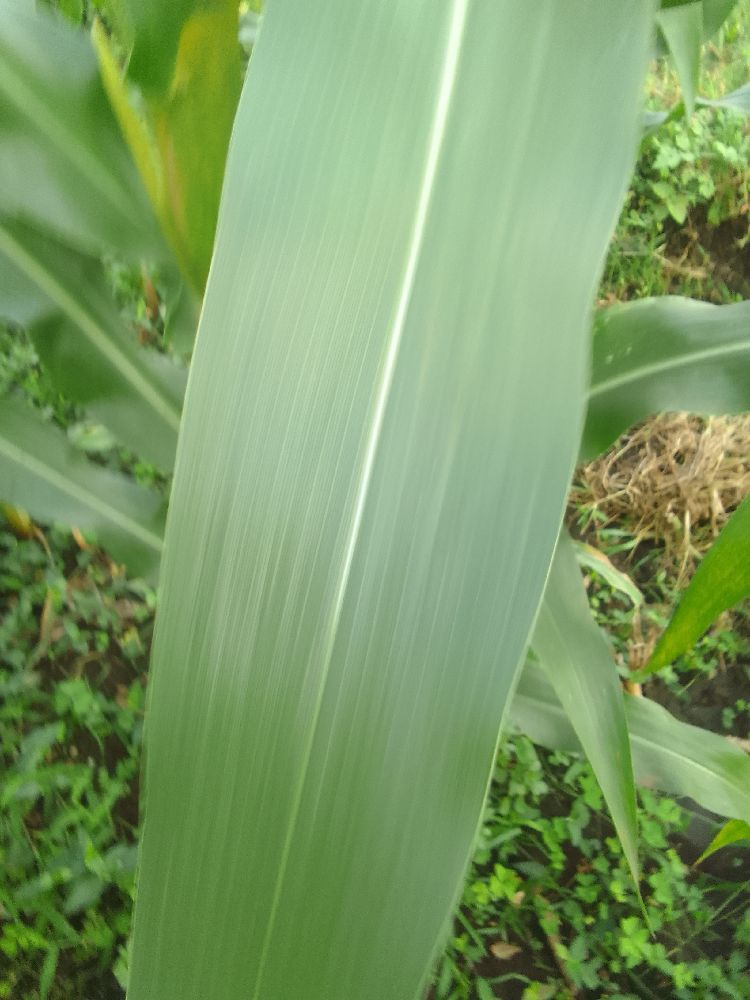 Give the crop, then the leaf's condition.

maize, healthy
